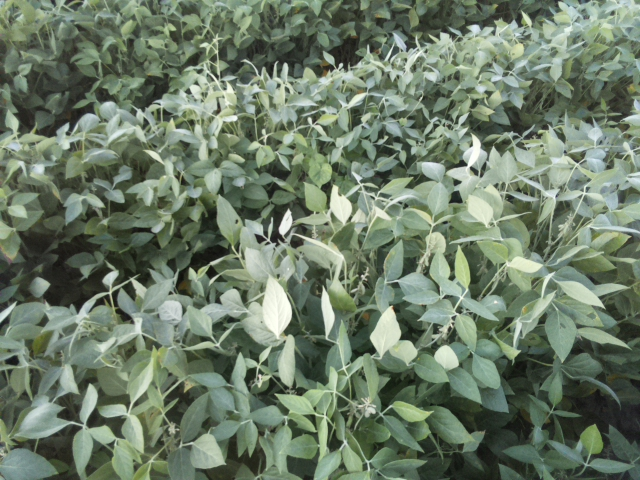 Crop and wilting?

soybean, leaves with no wilting
